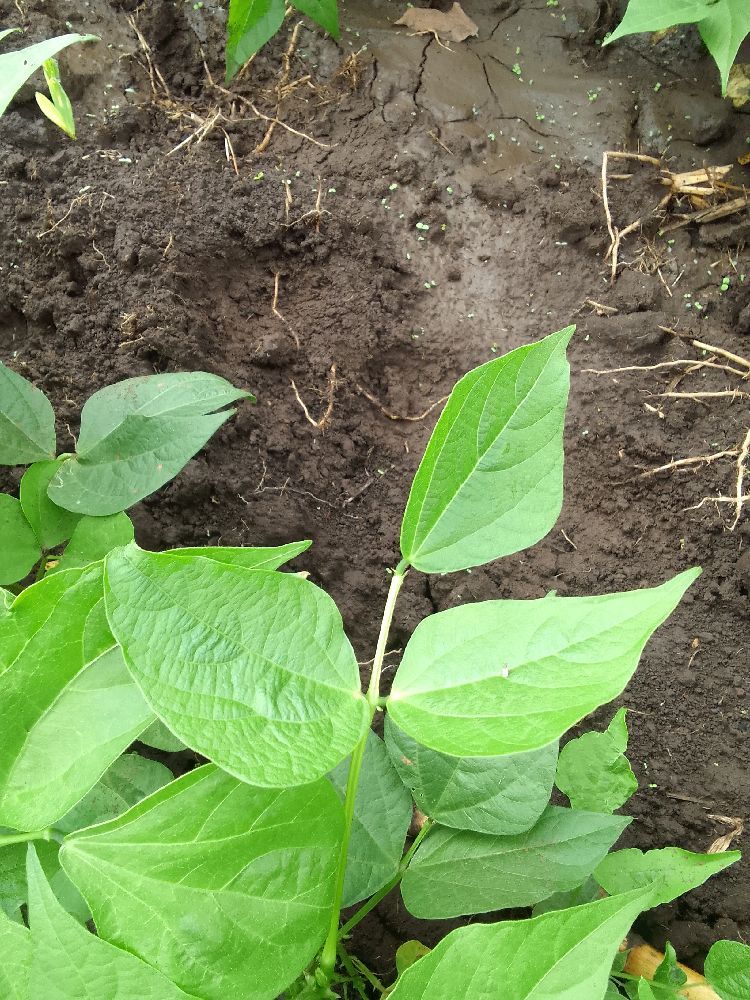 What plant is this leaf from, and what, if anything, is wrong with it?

common bean, healthy
